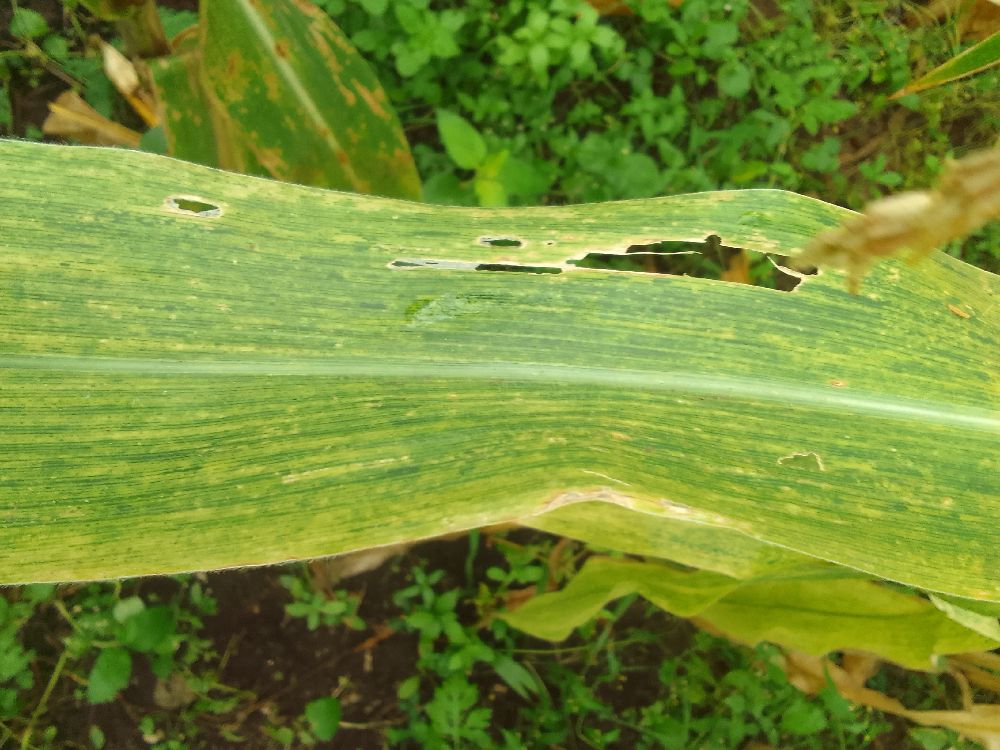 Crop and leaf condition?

maize, maize lethal necrosis
